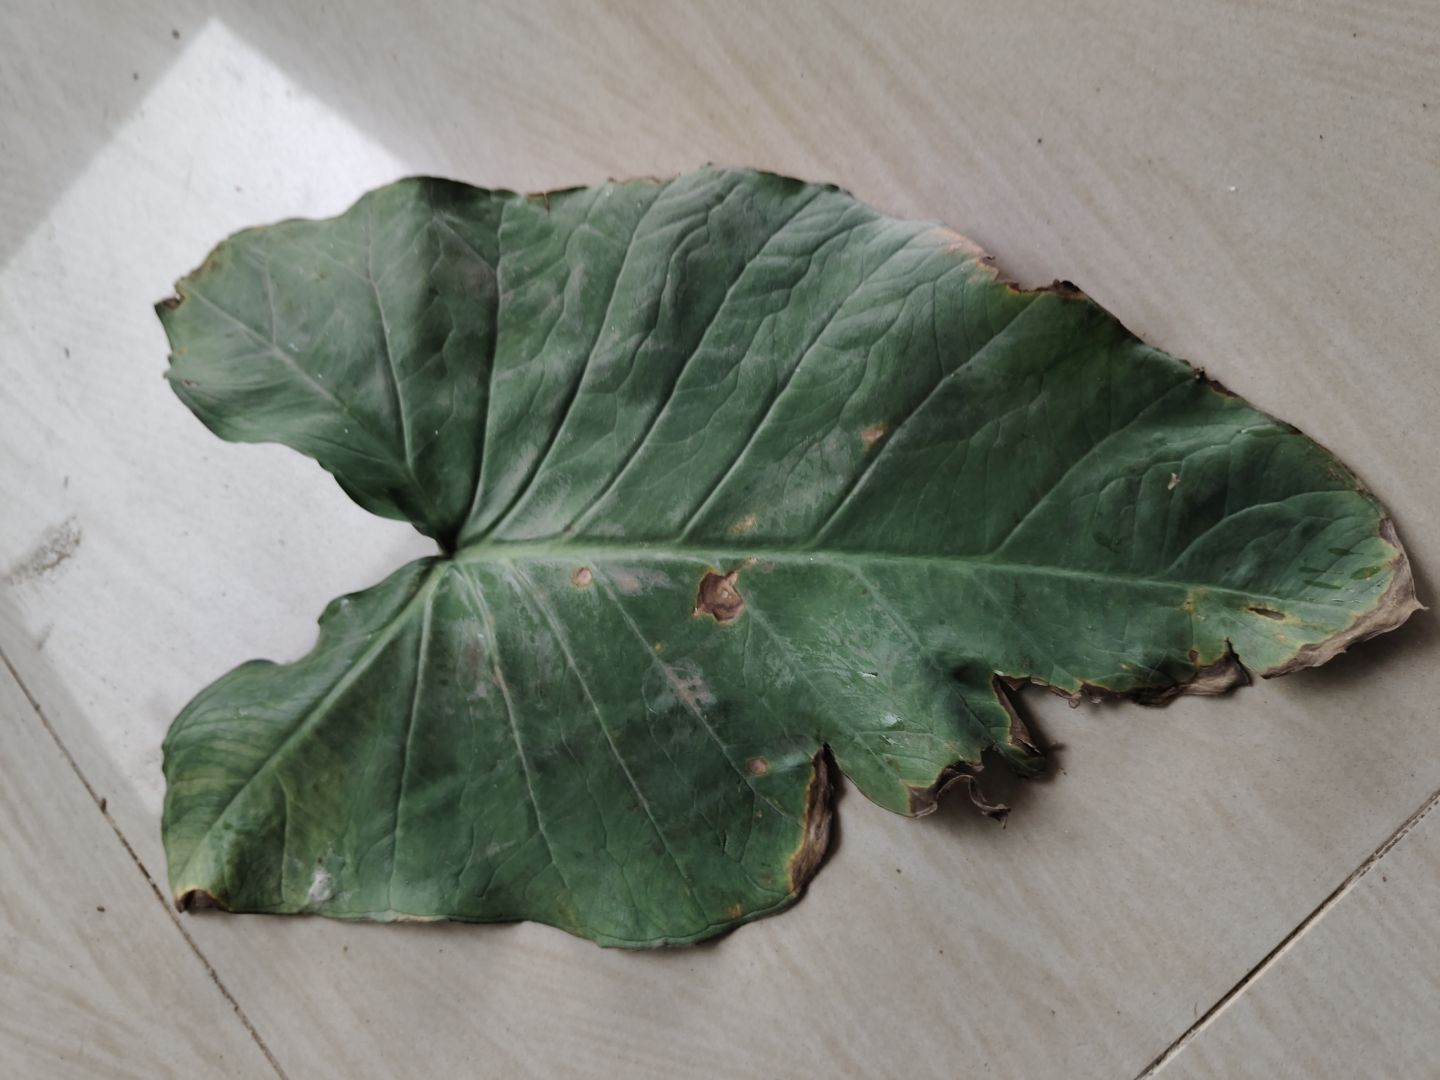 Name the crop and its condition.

taro, leaf blight
